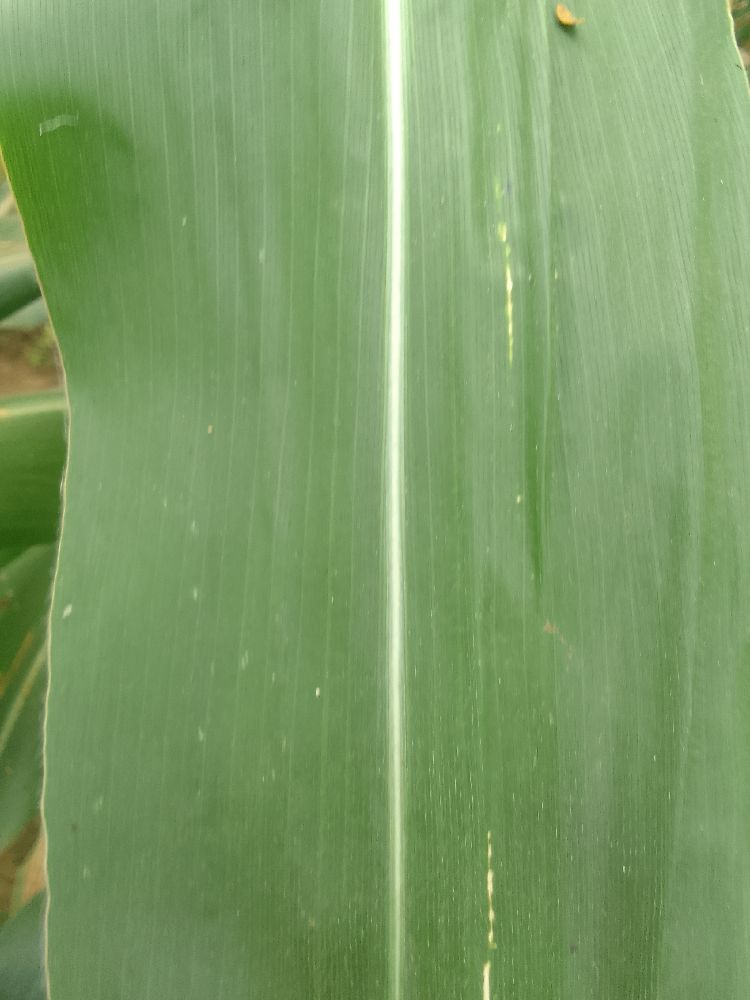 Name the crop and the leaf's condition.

maize, healthy
